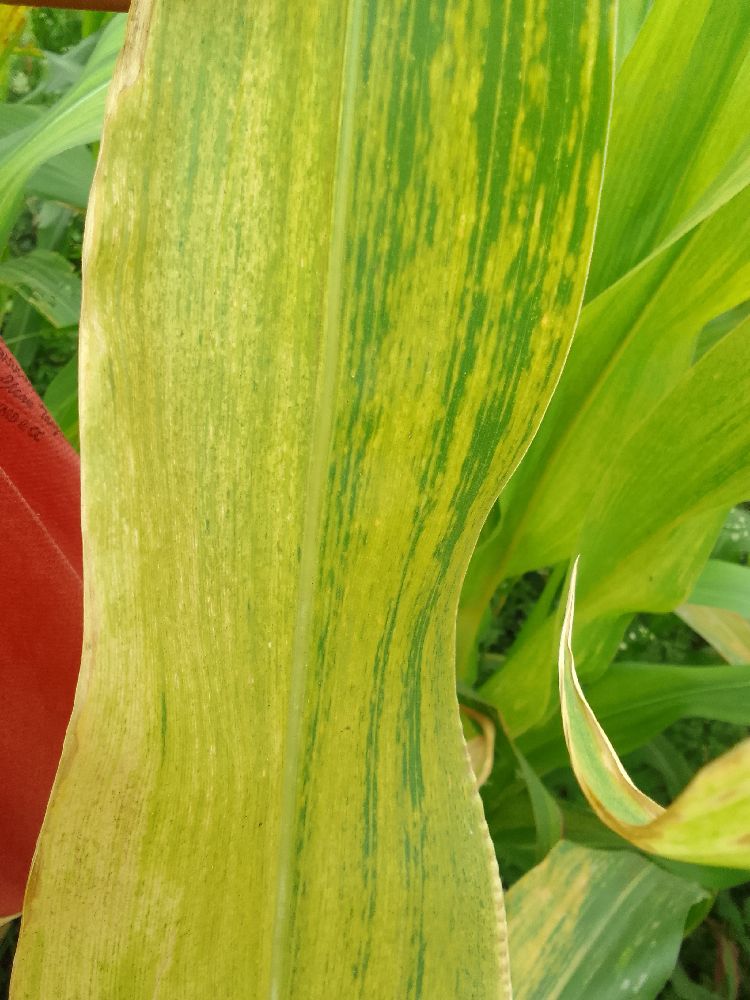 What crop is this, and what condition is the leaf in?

maize, maize lethal necrosis
